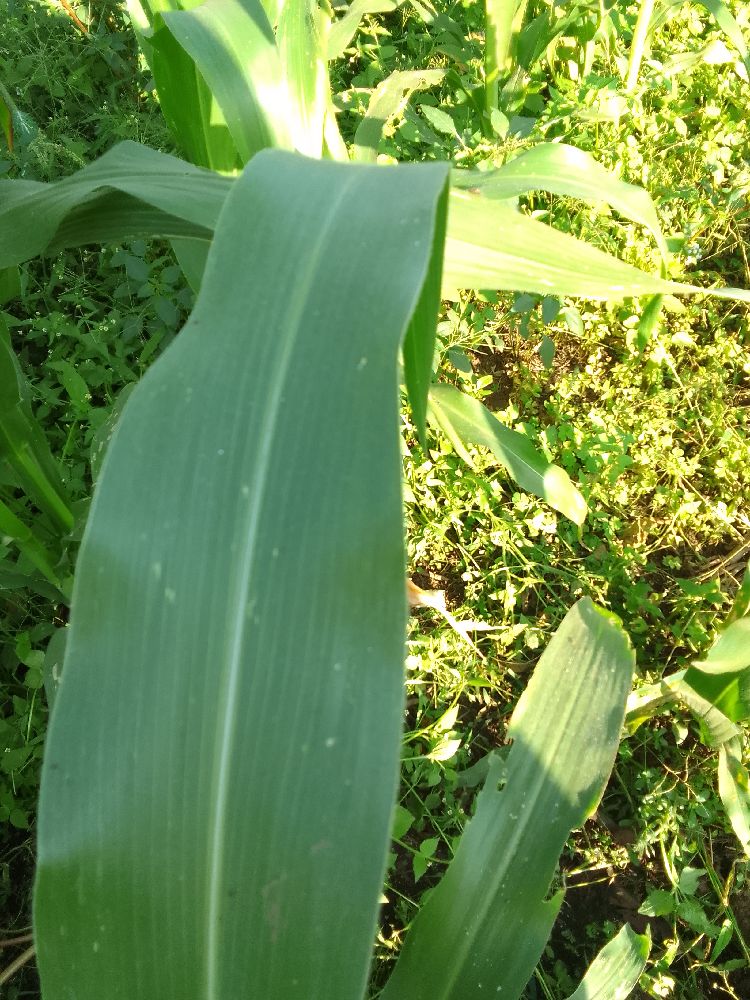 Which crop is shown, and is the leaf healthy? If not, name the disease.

maize, healthy
